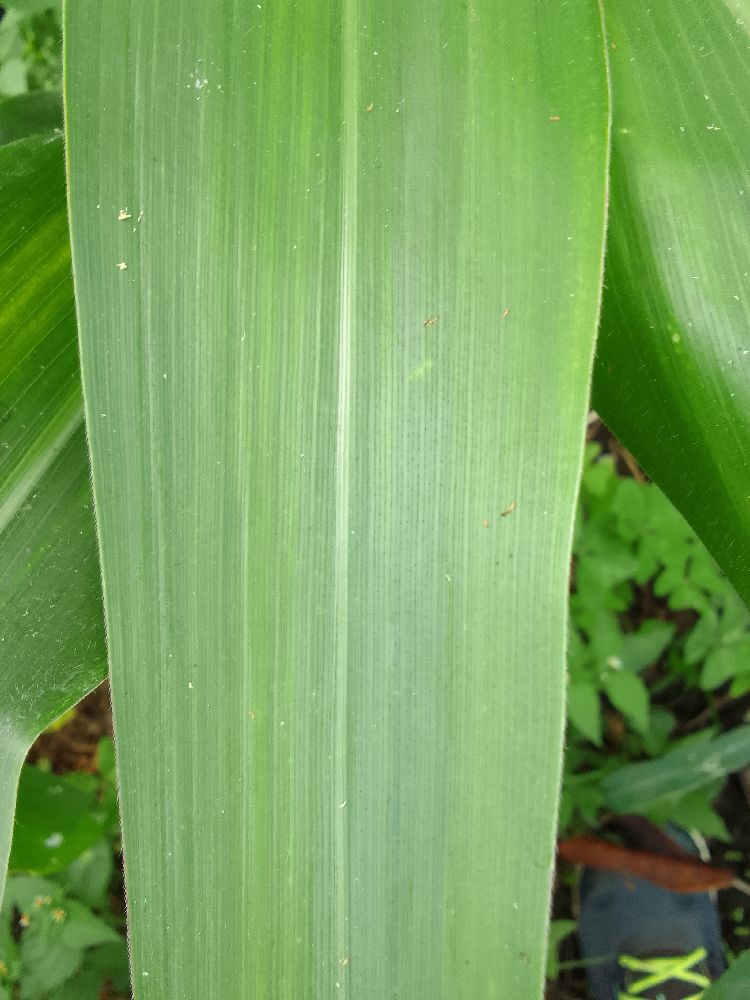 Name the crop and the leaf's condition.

maize, healthy
